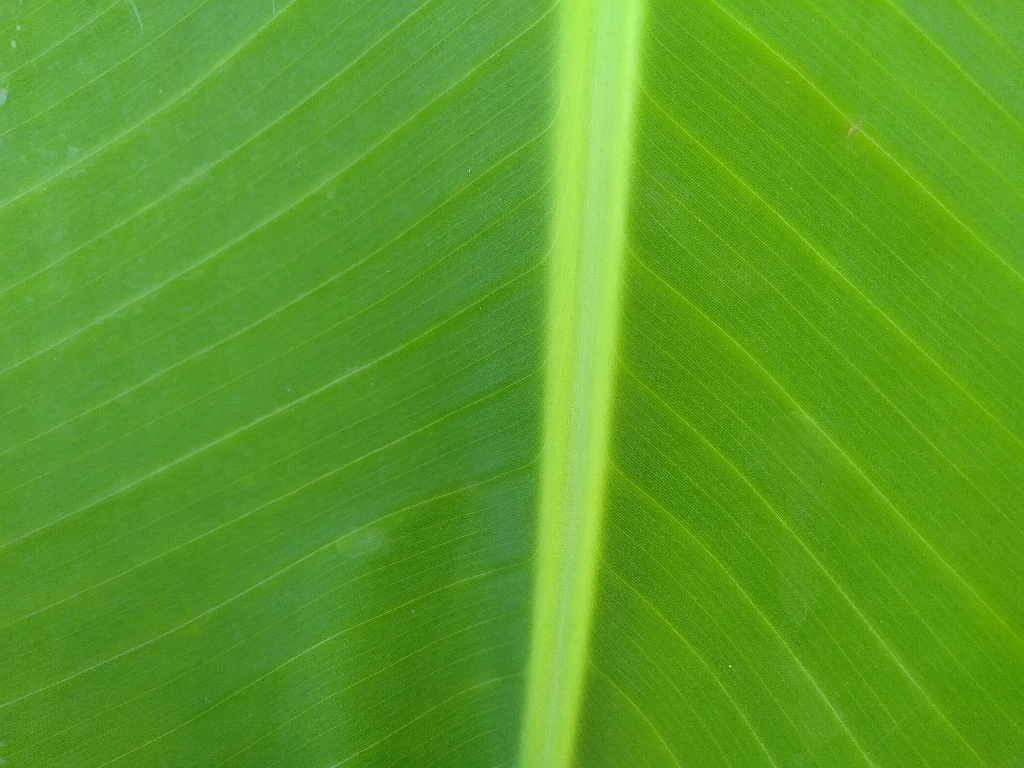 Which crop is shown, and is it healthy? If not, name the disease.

banana, healthy
